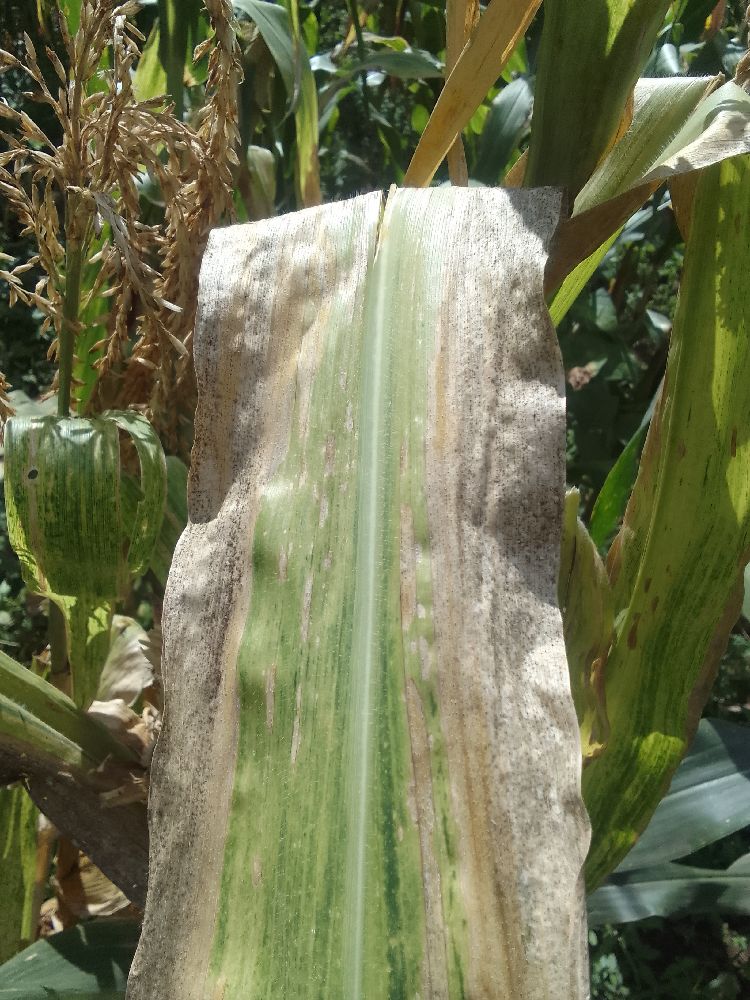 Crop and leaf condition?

maize, maize lethal necrosis
